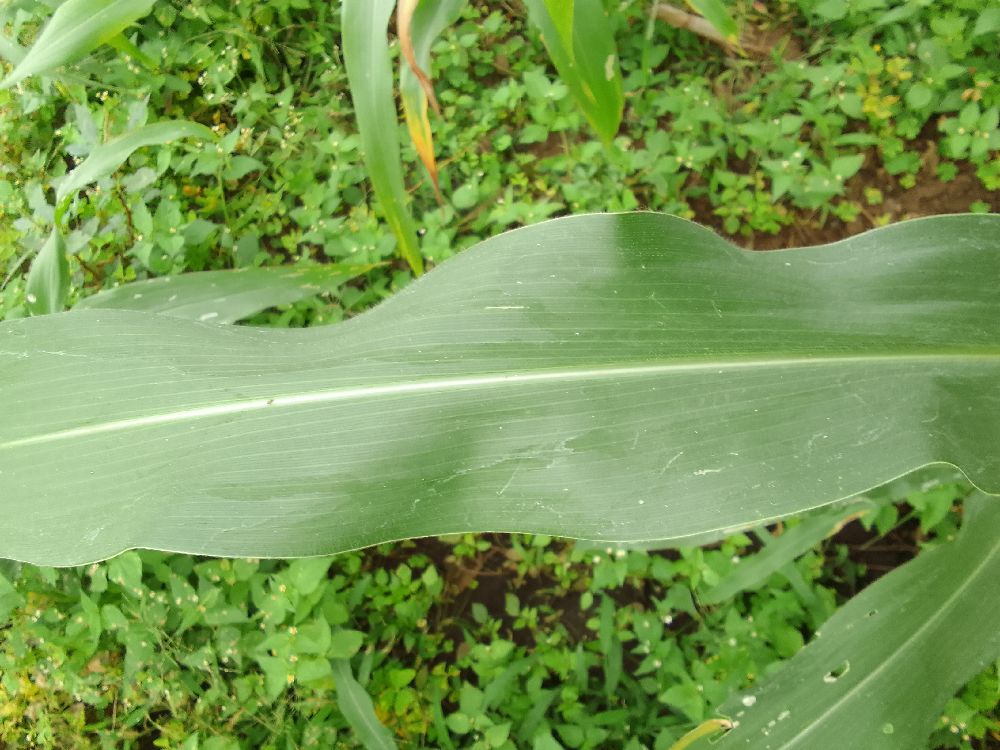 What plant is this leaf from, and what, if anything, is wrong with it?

maize, healthy
